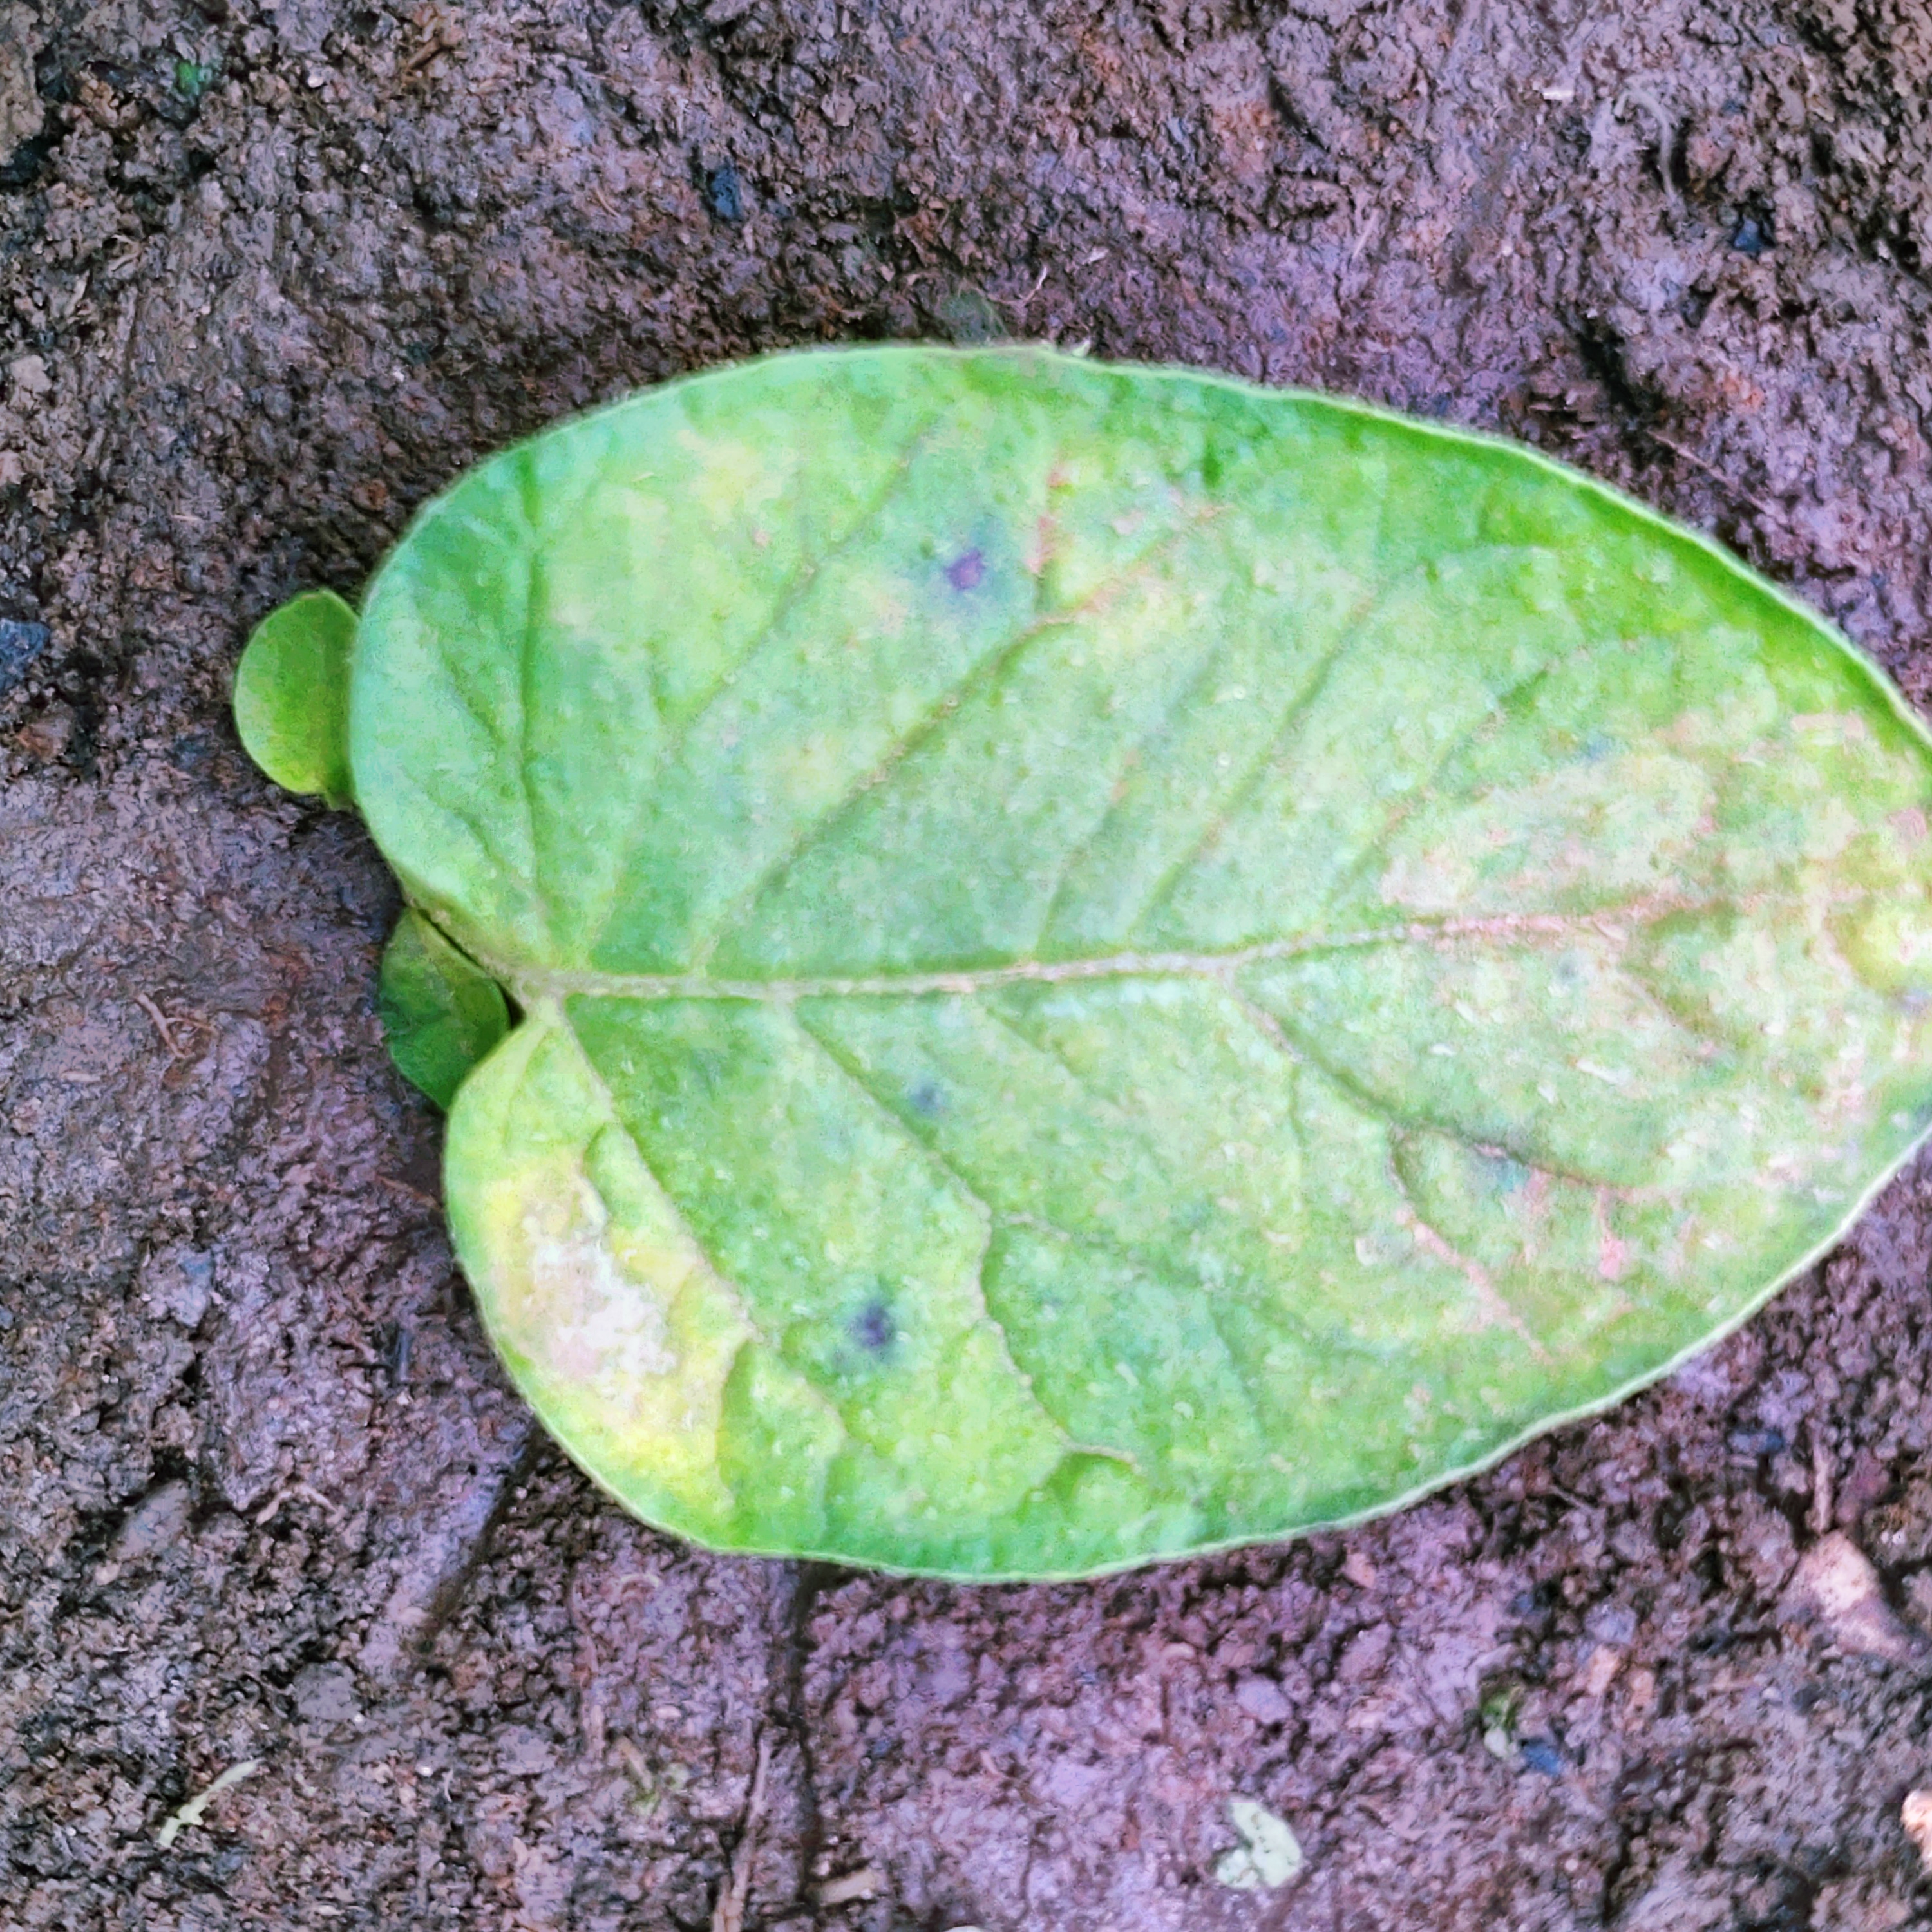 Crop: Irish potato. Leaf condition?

late blight
